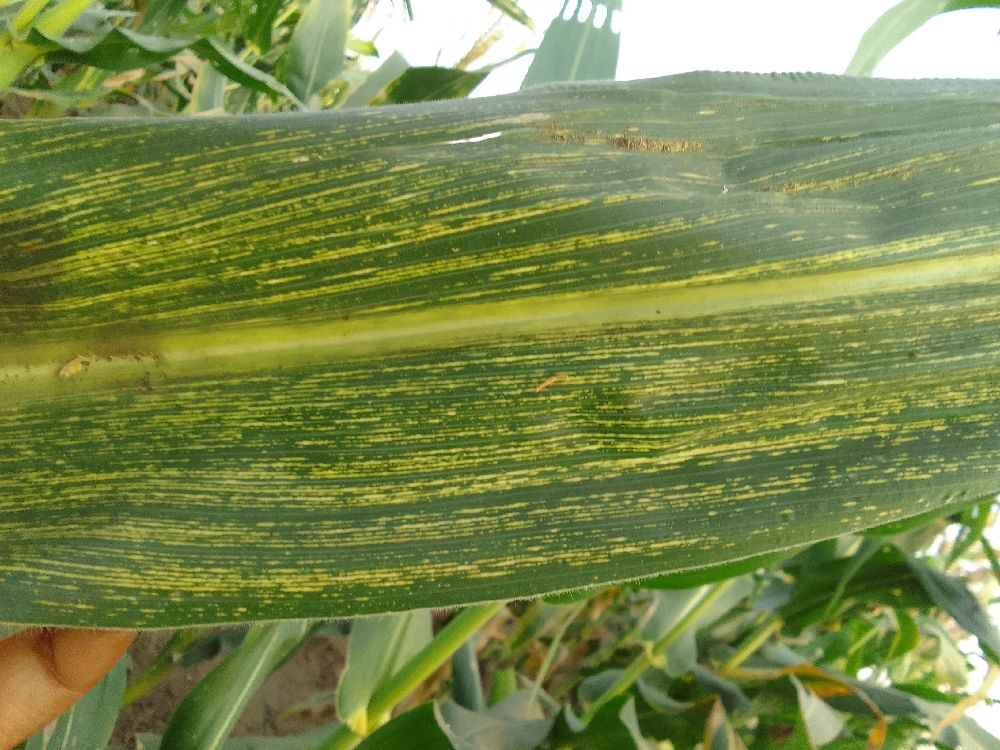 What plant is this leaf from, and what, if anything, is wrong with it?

maize, maize streak virus
